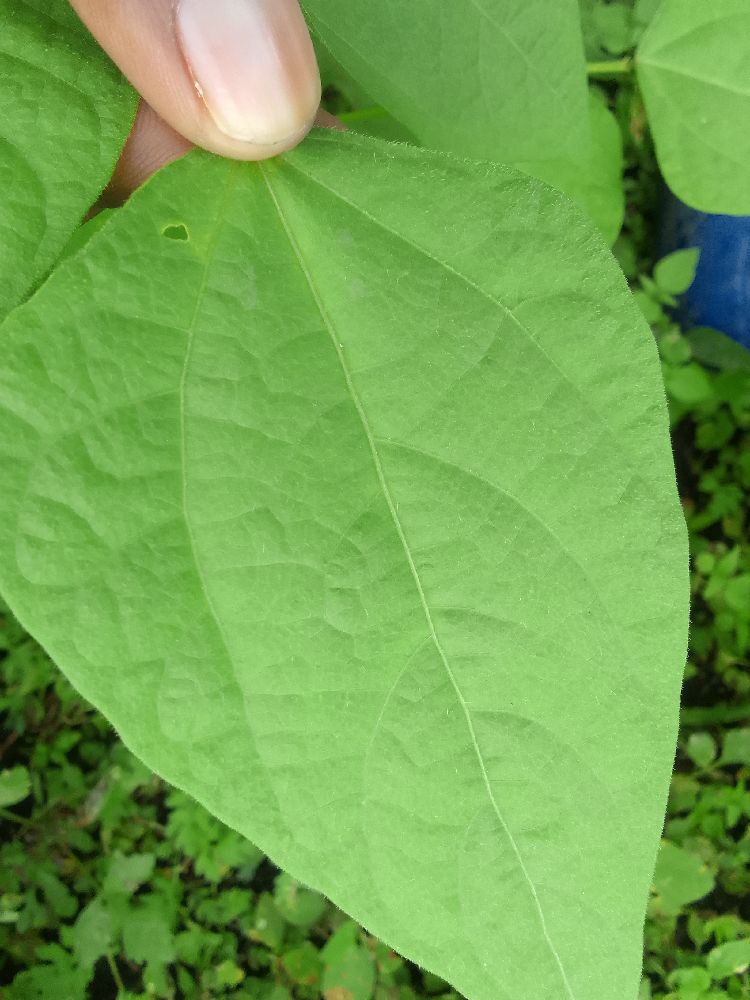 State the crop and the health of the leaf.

common bean, healthy
